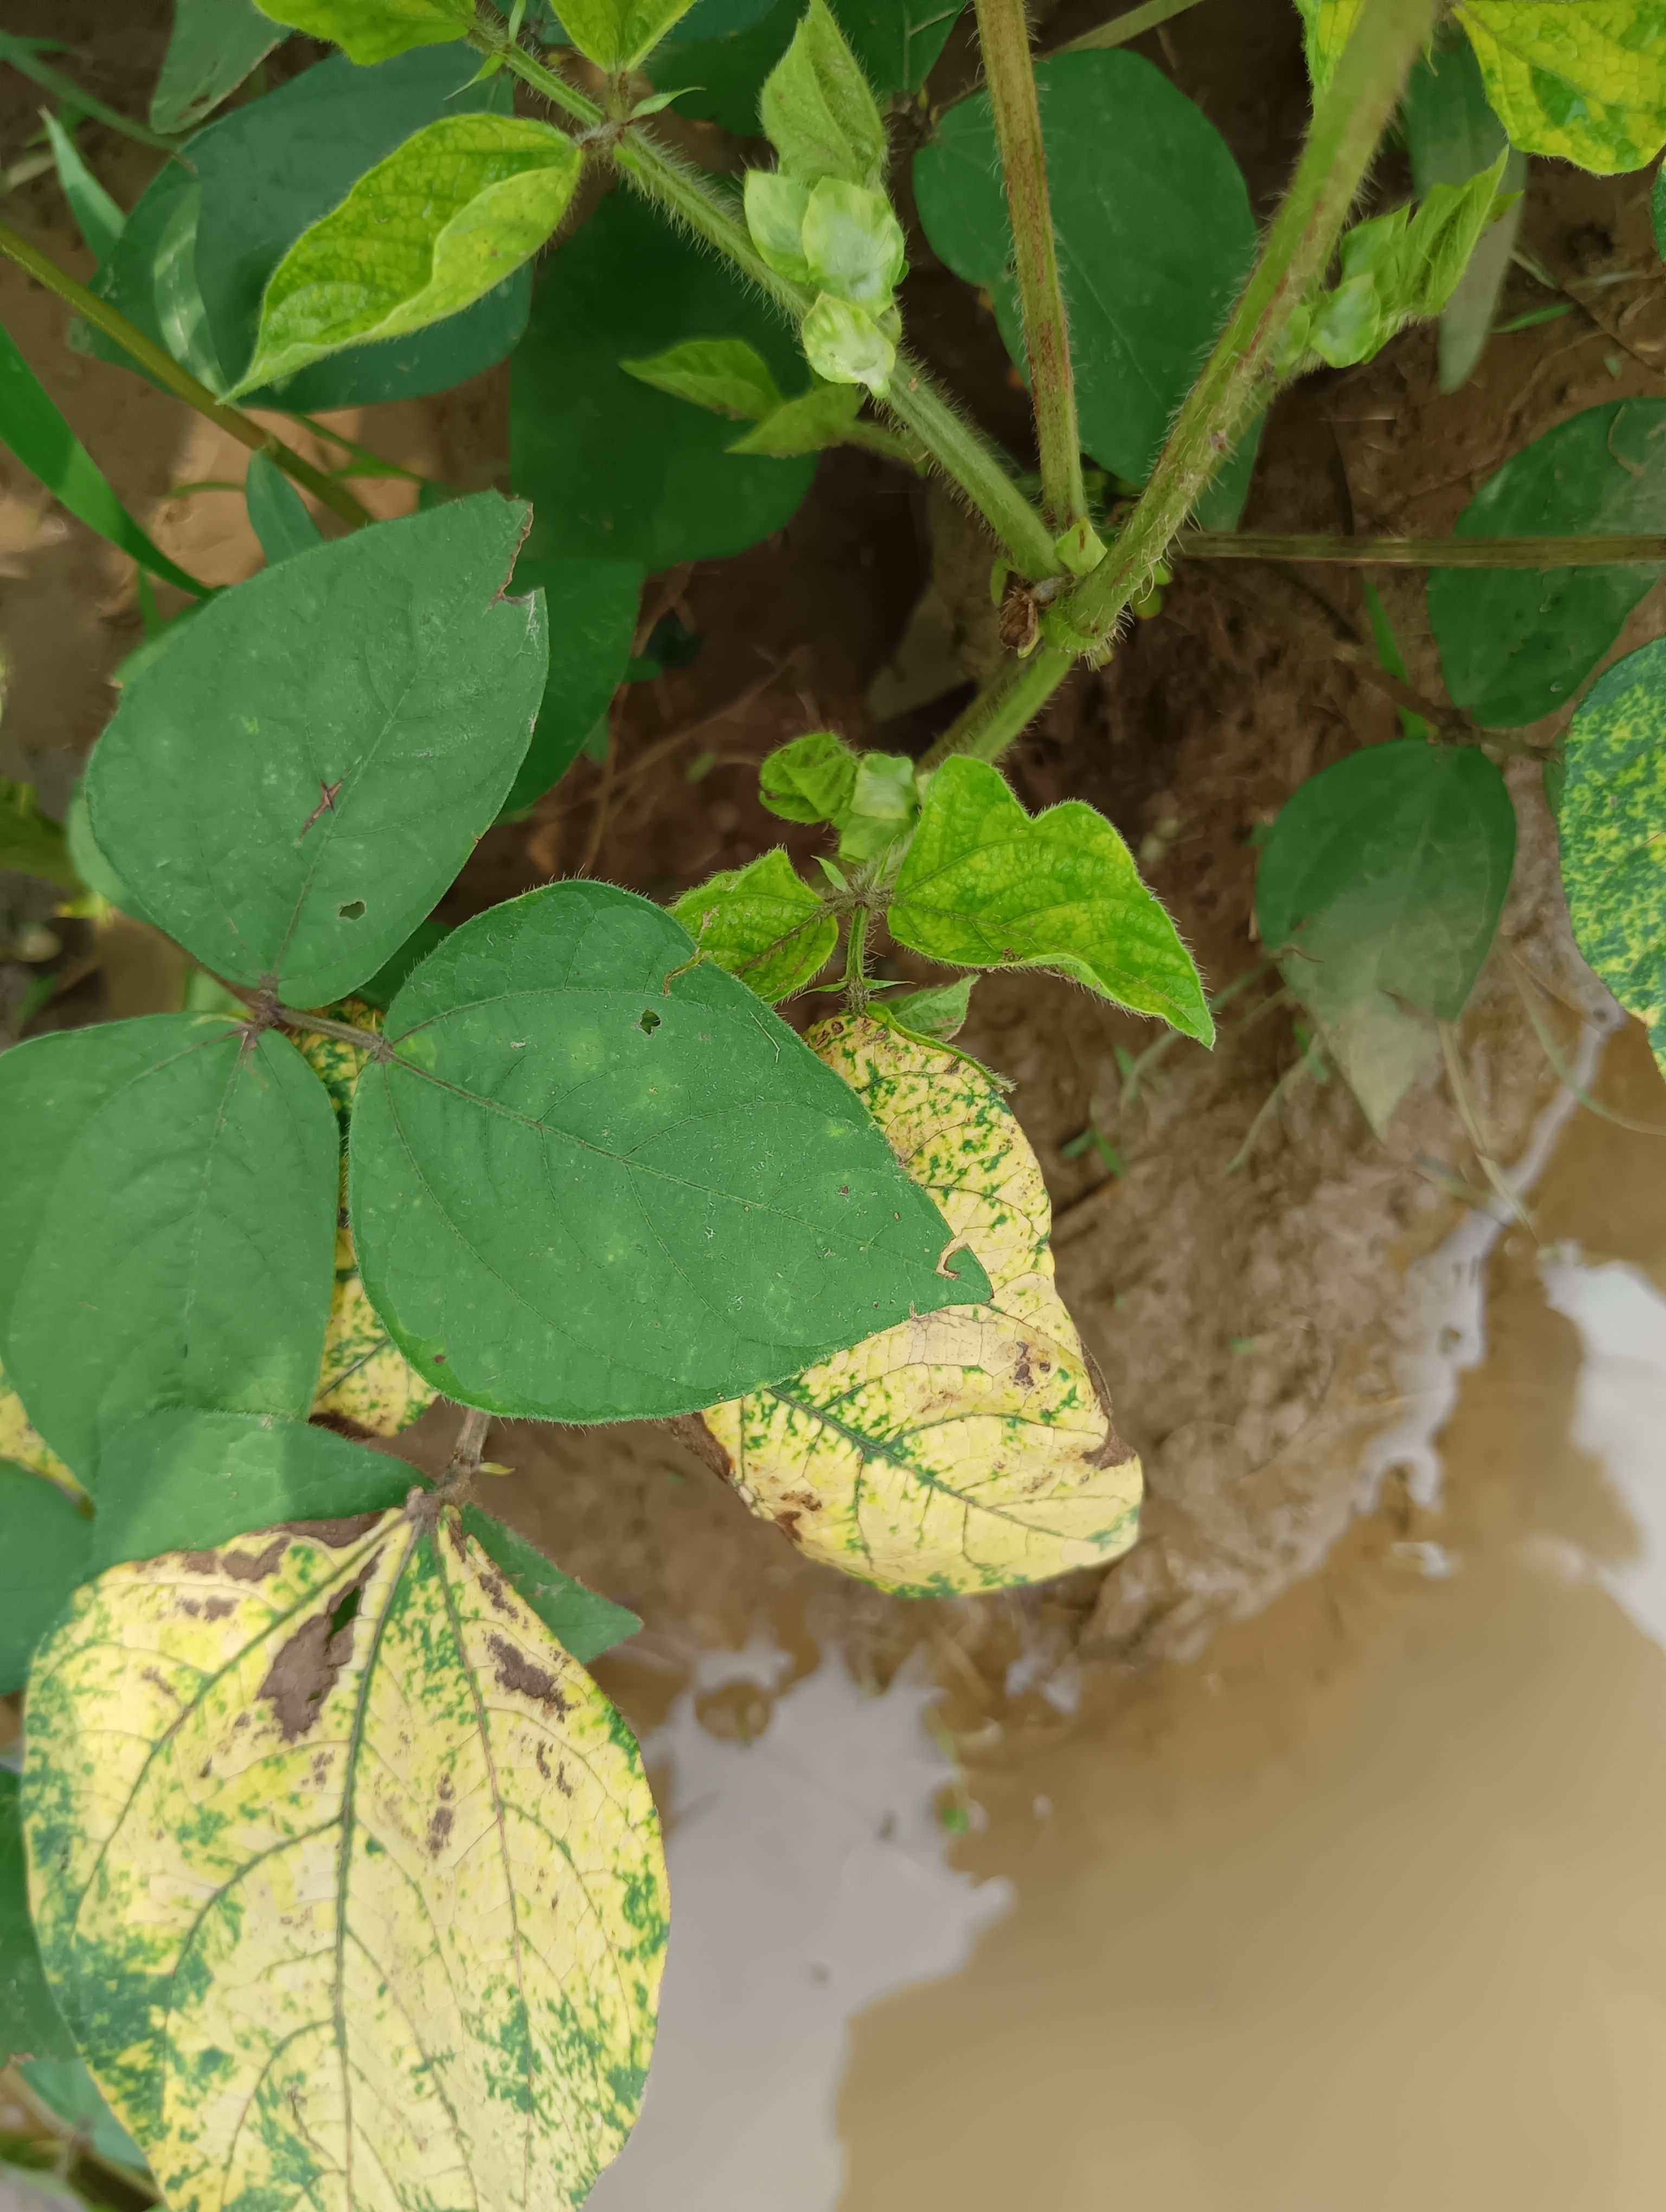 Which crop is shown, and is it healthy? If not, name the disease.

mungbean, yellow mosaic
